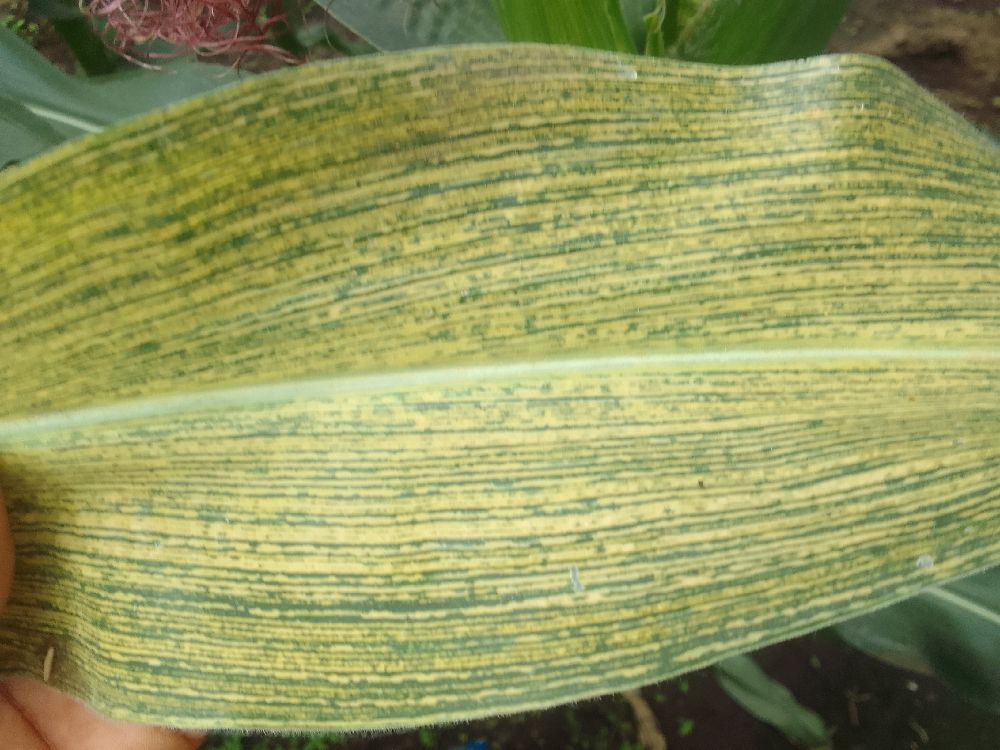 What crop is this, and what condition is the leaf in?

maize, maize streak virus
